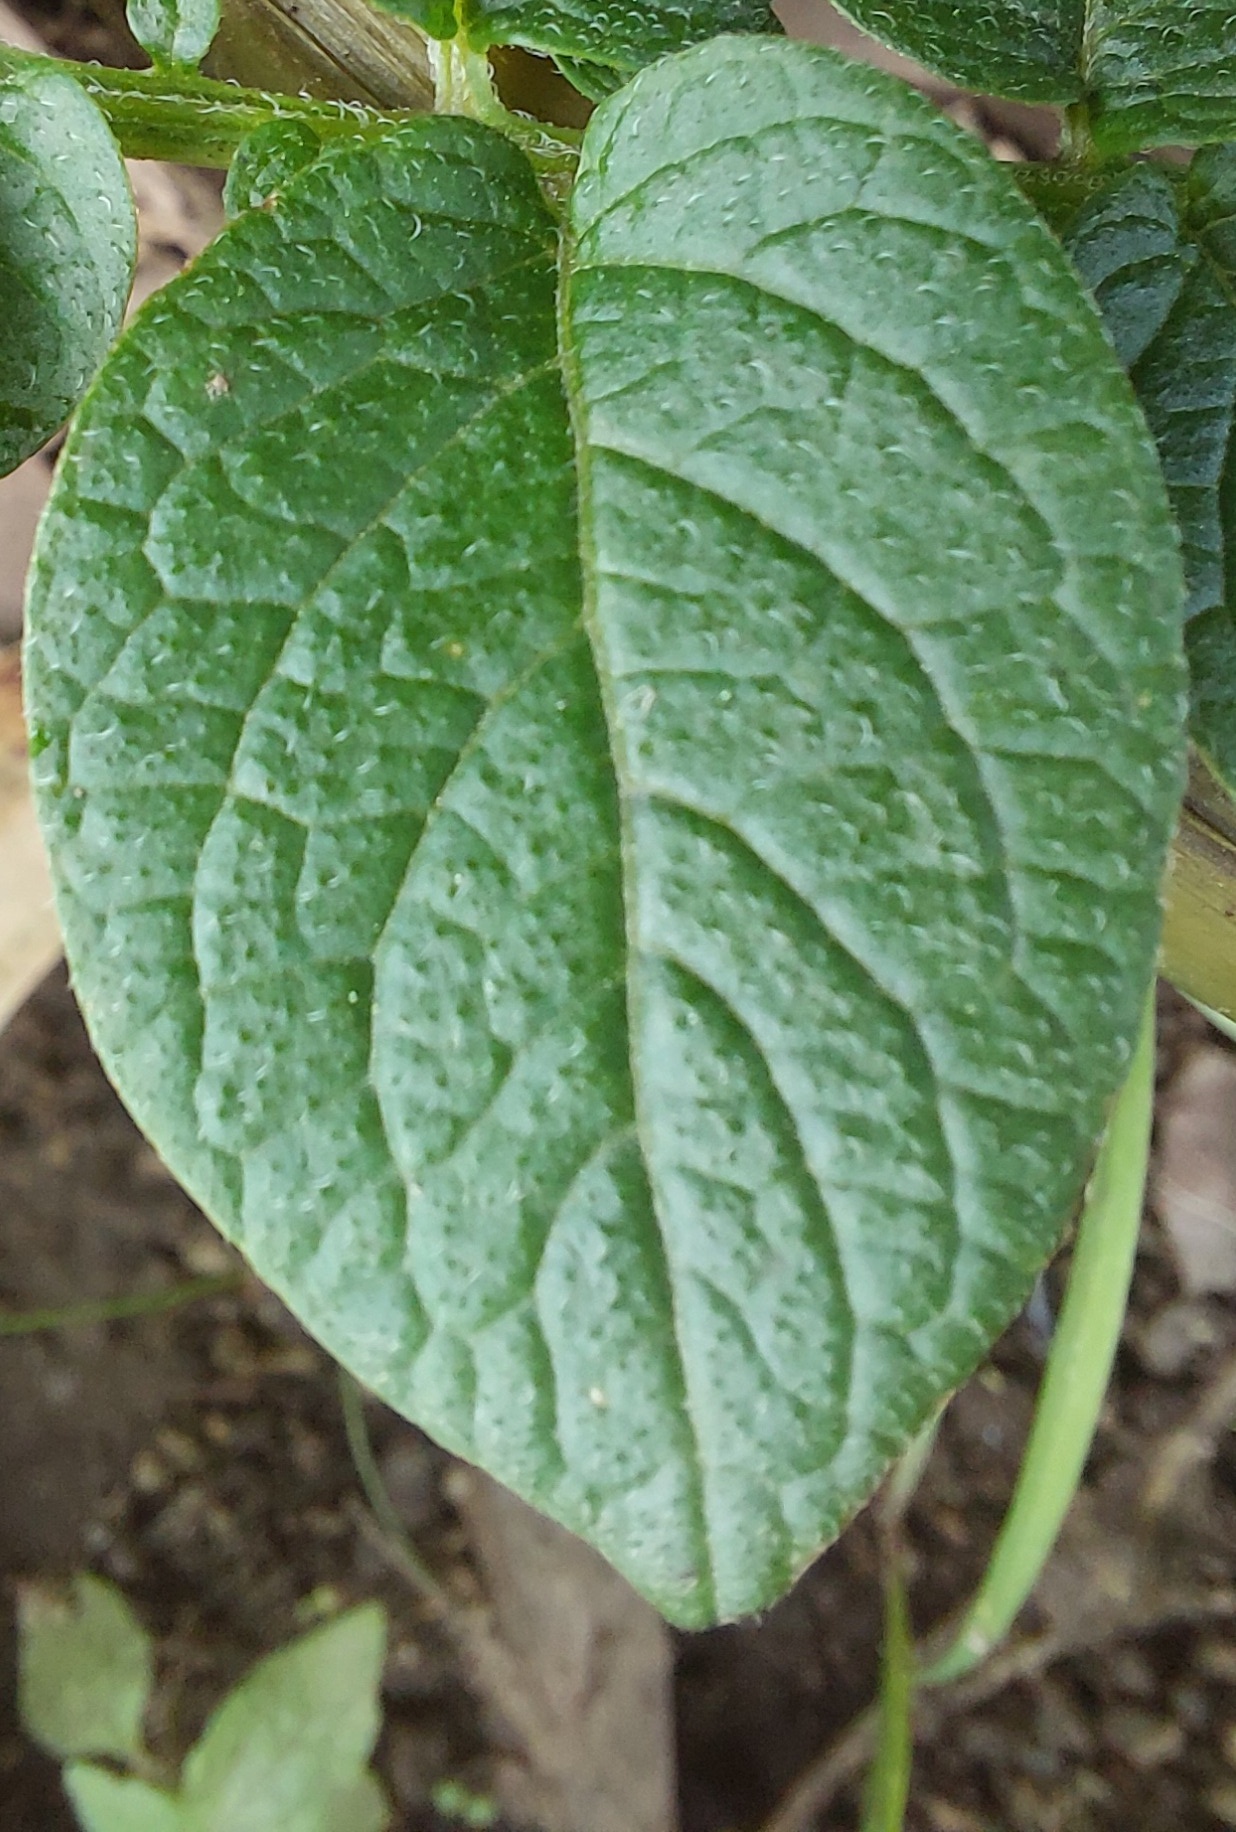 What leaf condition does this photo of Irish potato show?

healthy
